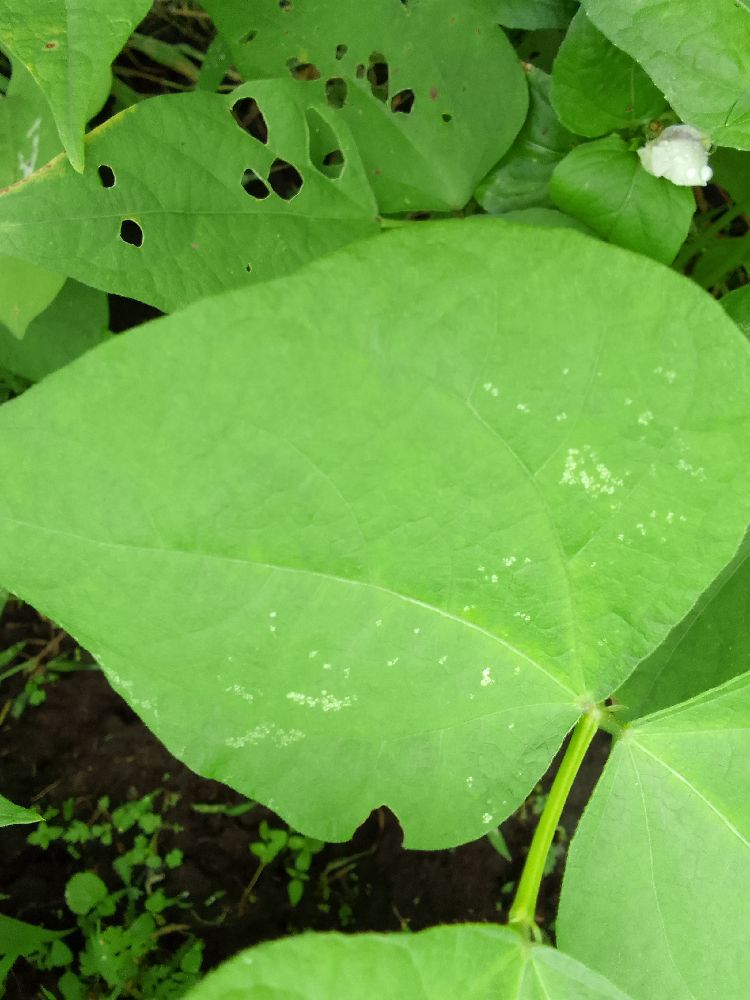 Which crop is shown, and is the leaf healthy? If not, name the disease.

common bean, healthy
